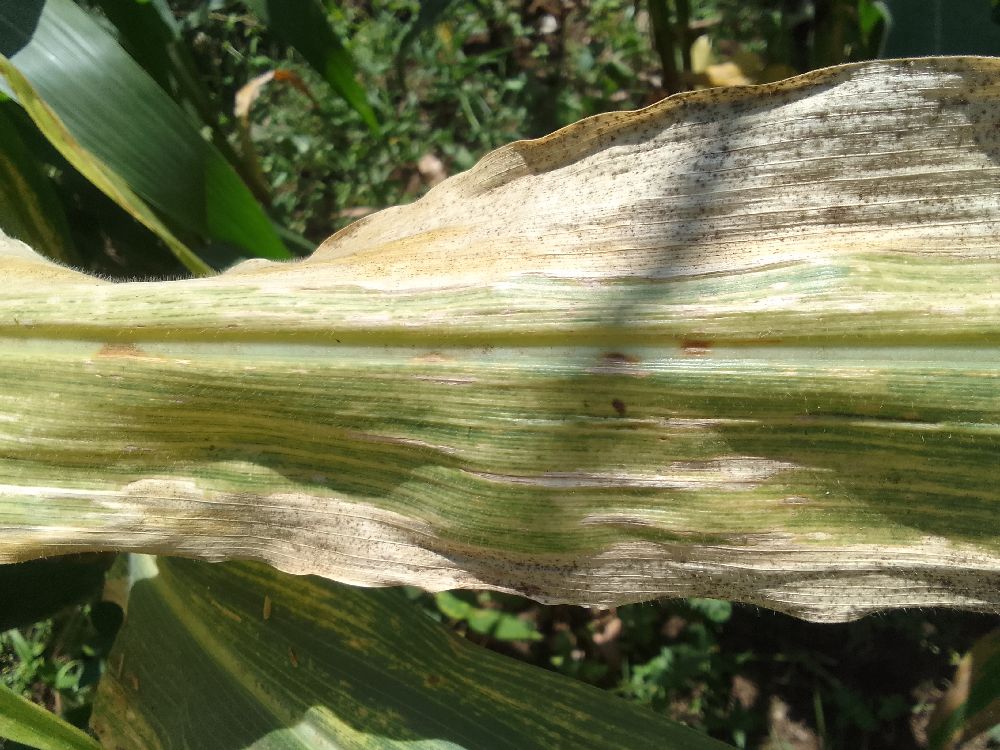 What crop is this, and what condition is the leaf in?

maize, maize lethal necrosis
